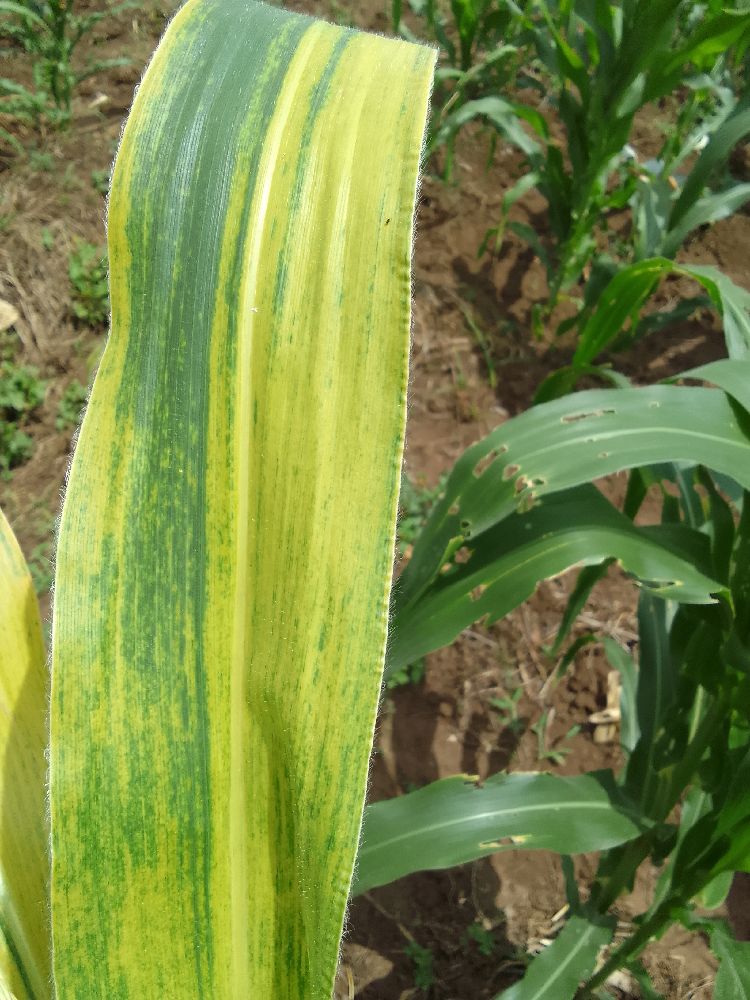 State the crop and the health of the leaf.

maize, maize lethal necrosis
